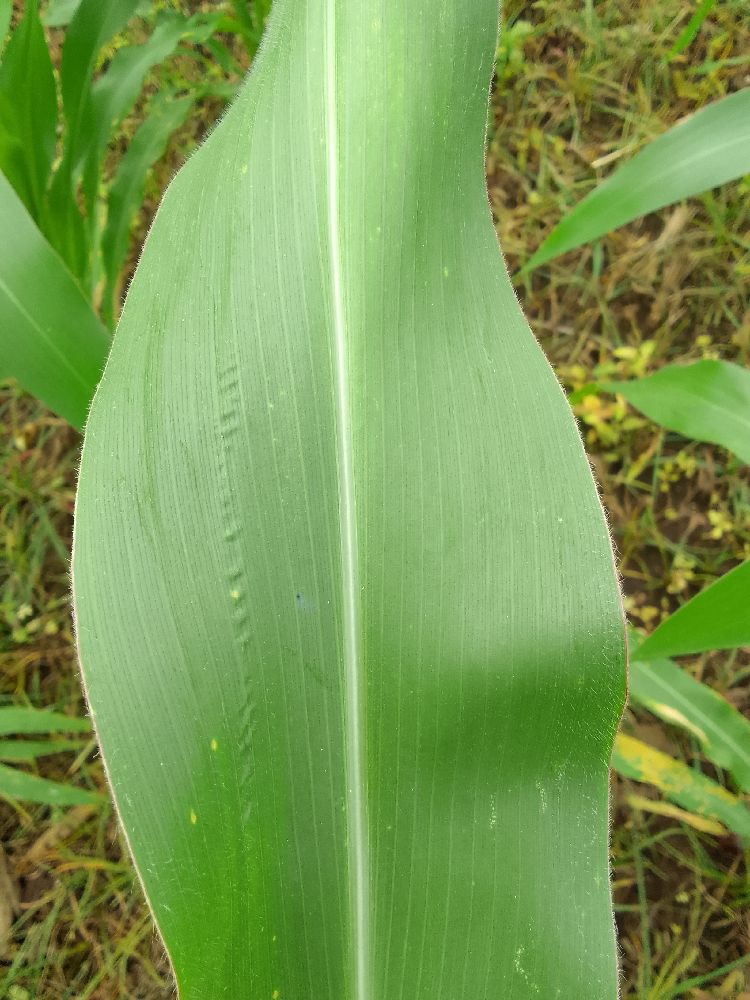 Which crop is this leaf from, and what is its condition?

maize, healthy
